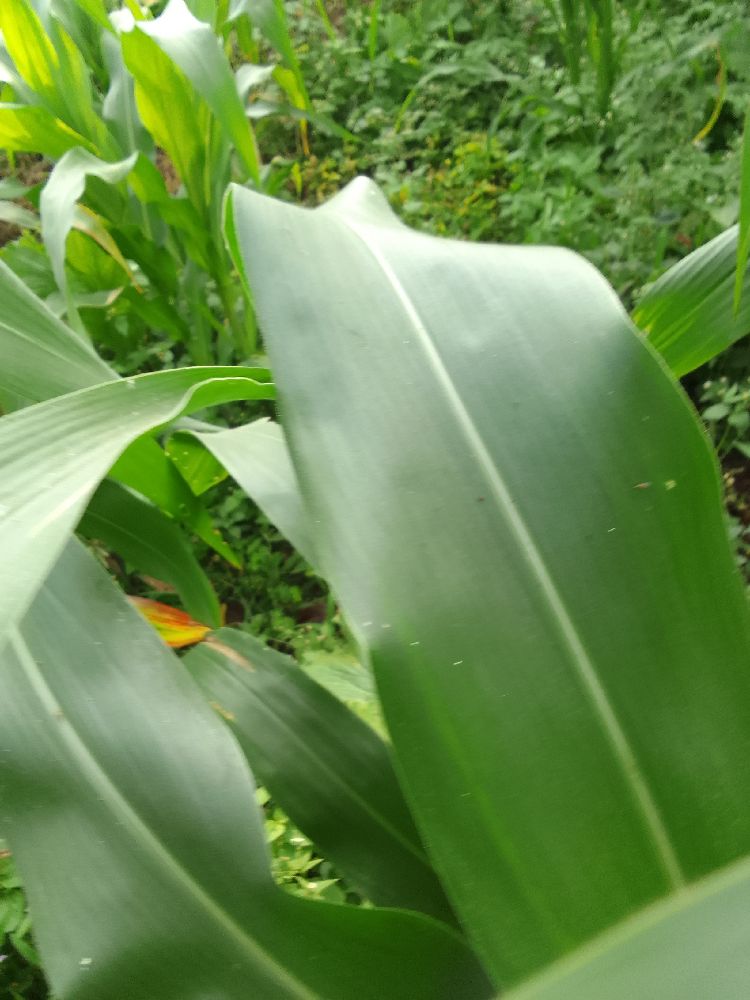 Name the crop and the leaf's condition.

maize, healthy
